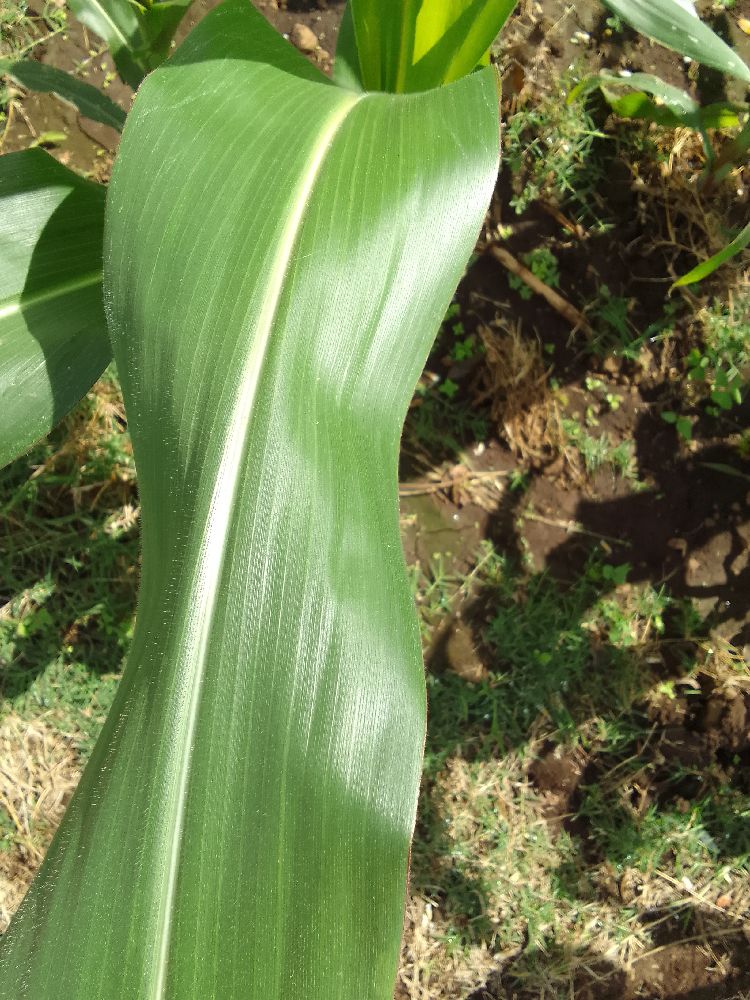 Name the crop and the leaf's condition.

maize, healthy
